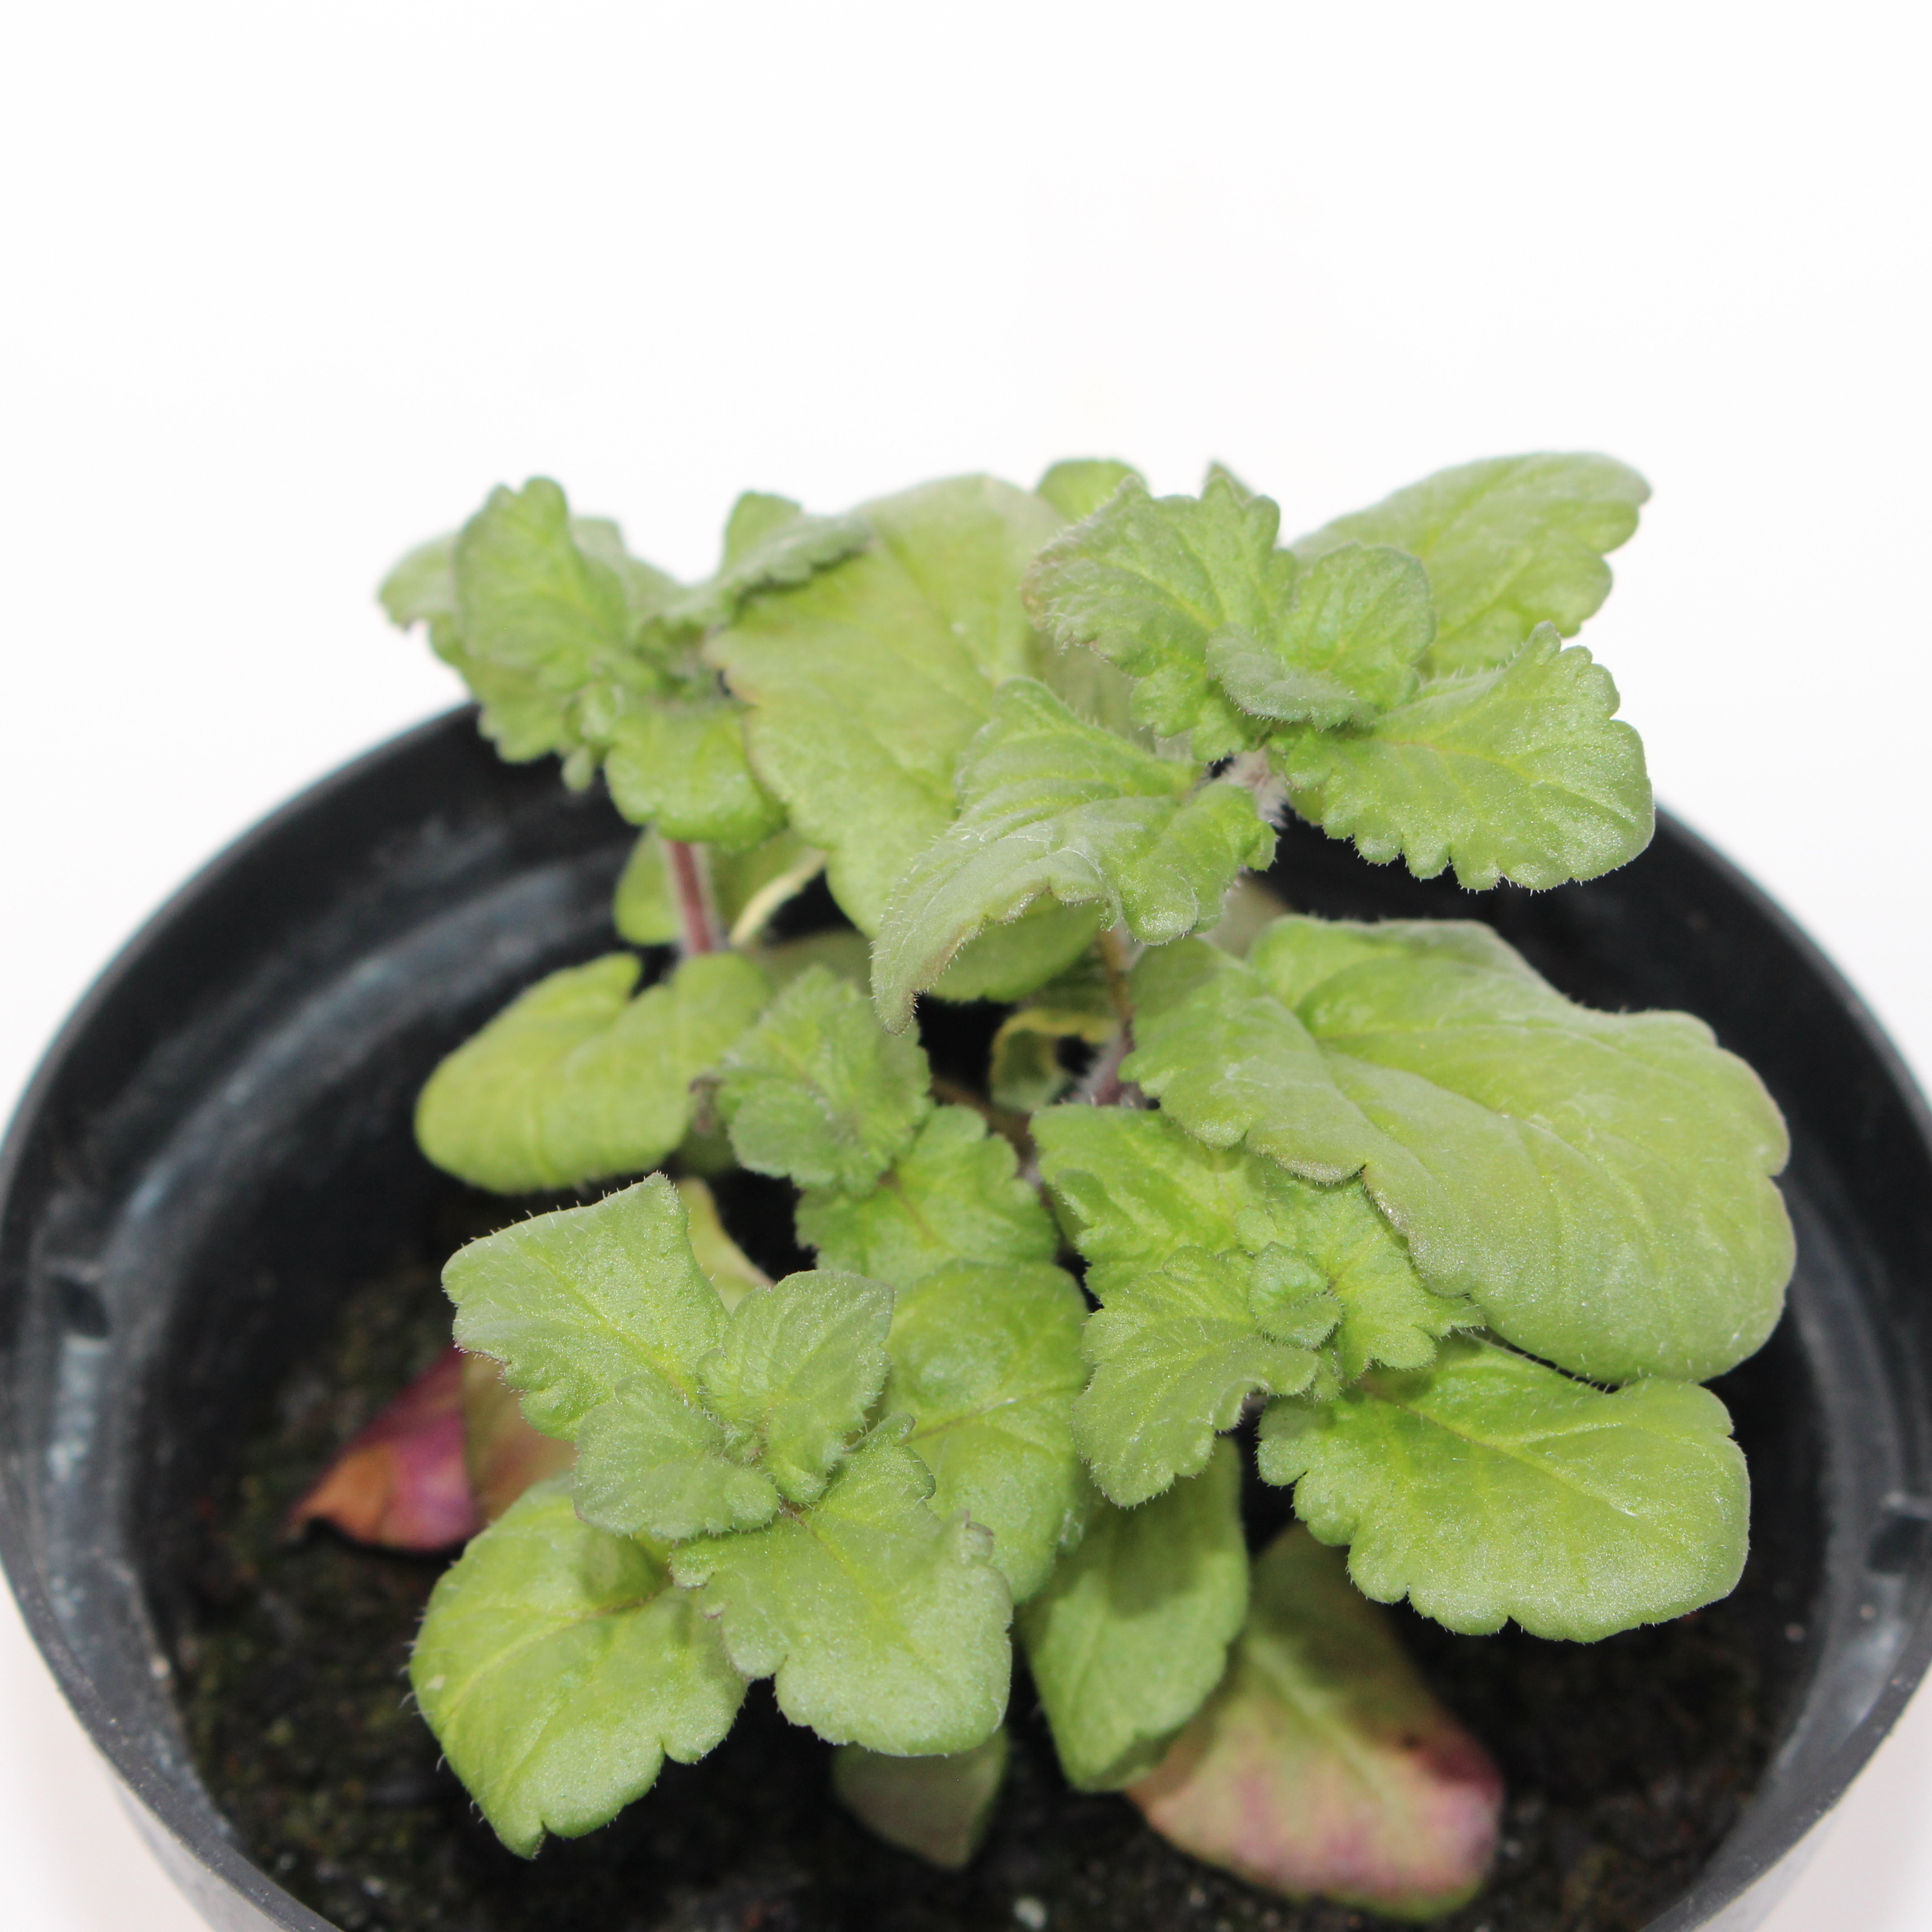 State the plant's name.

Veronica persica
